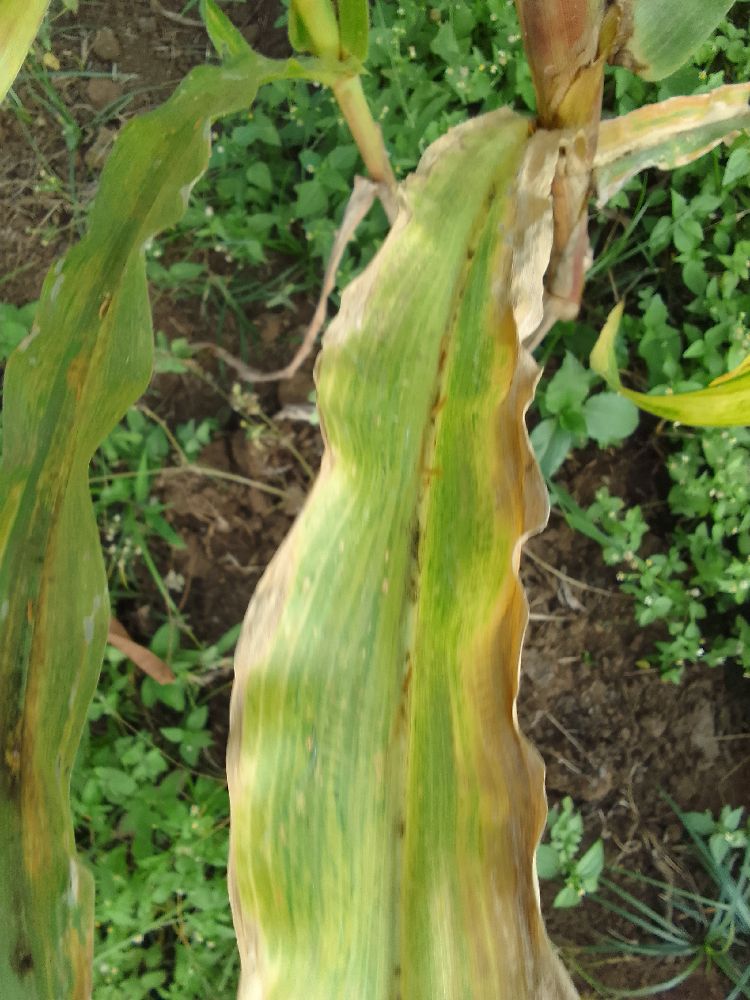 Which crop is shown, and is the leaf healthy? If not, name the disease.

maize, maize lethal necrosis
